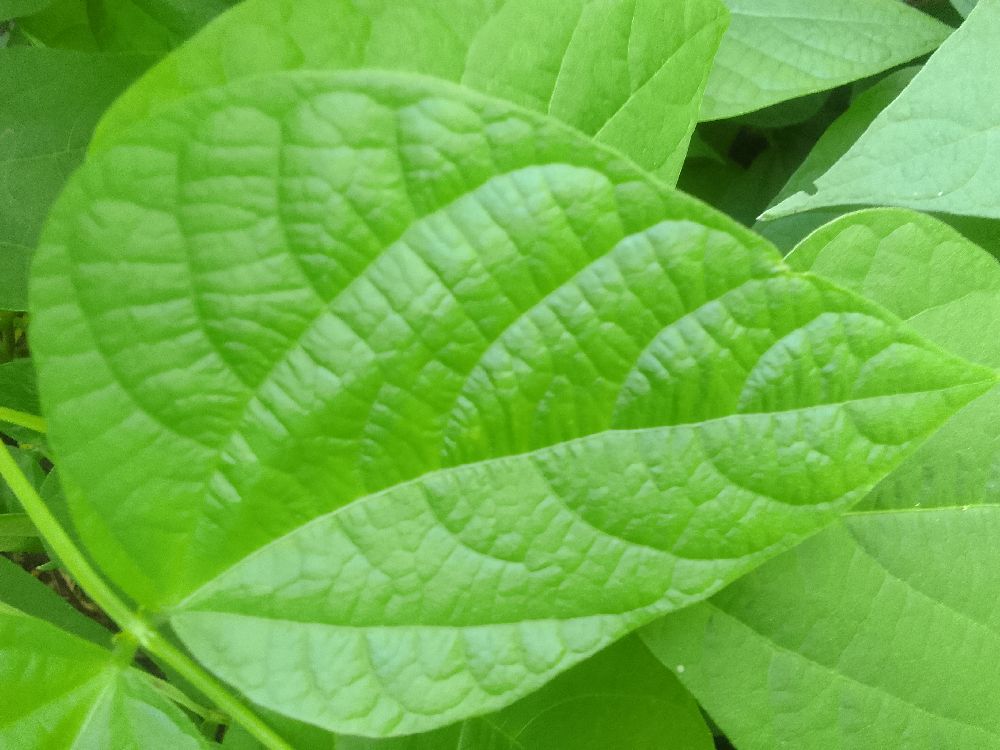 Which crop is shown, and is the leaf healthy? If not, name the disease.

common bean, healthy
